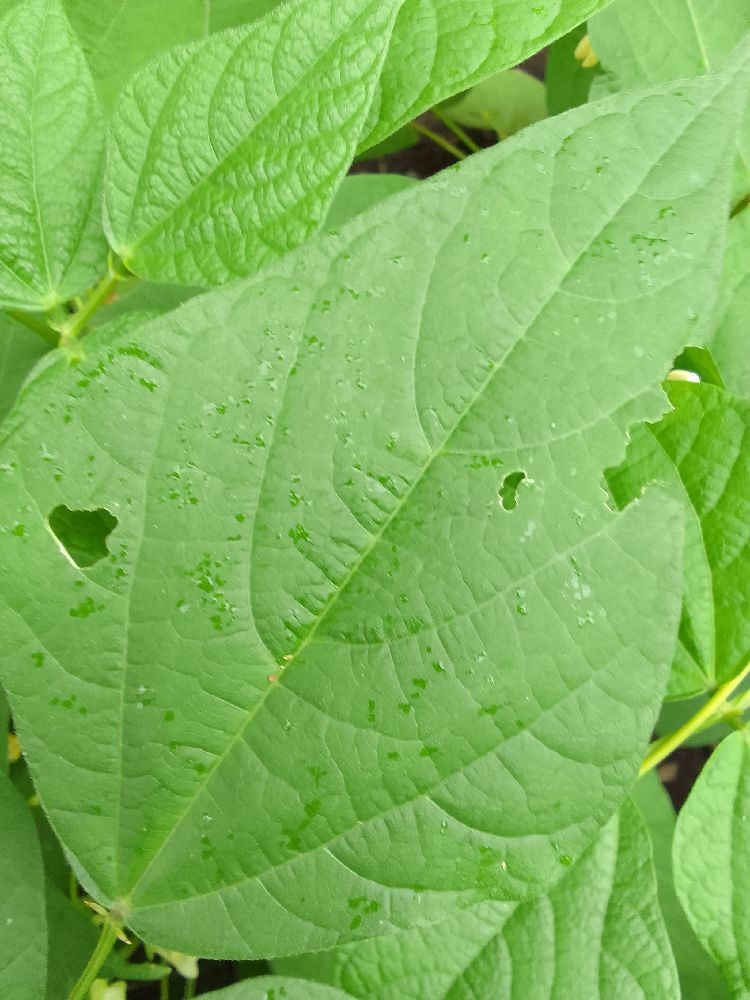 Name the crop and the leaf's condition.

common bean, healthy
